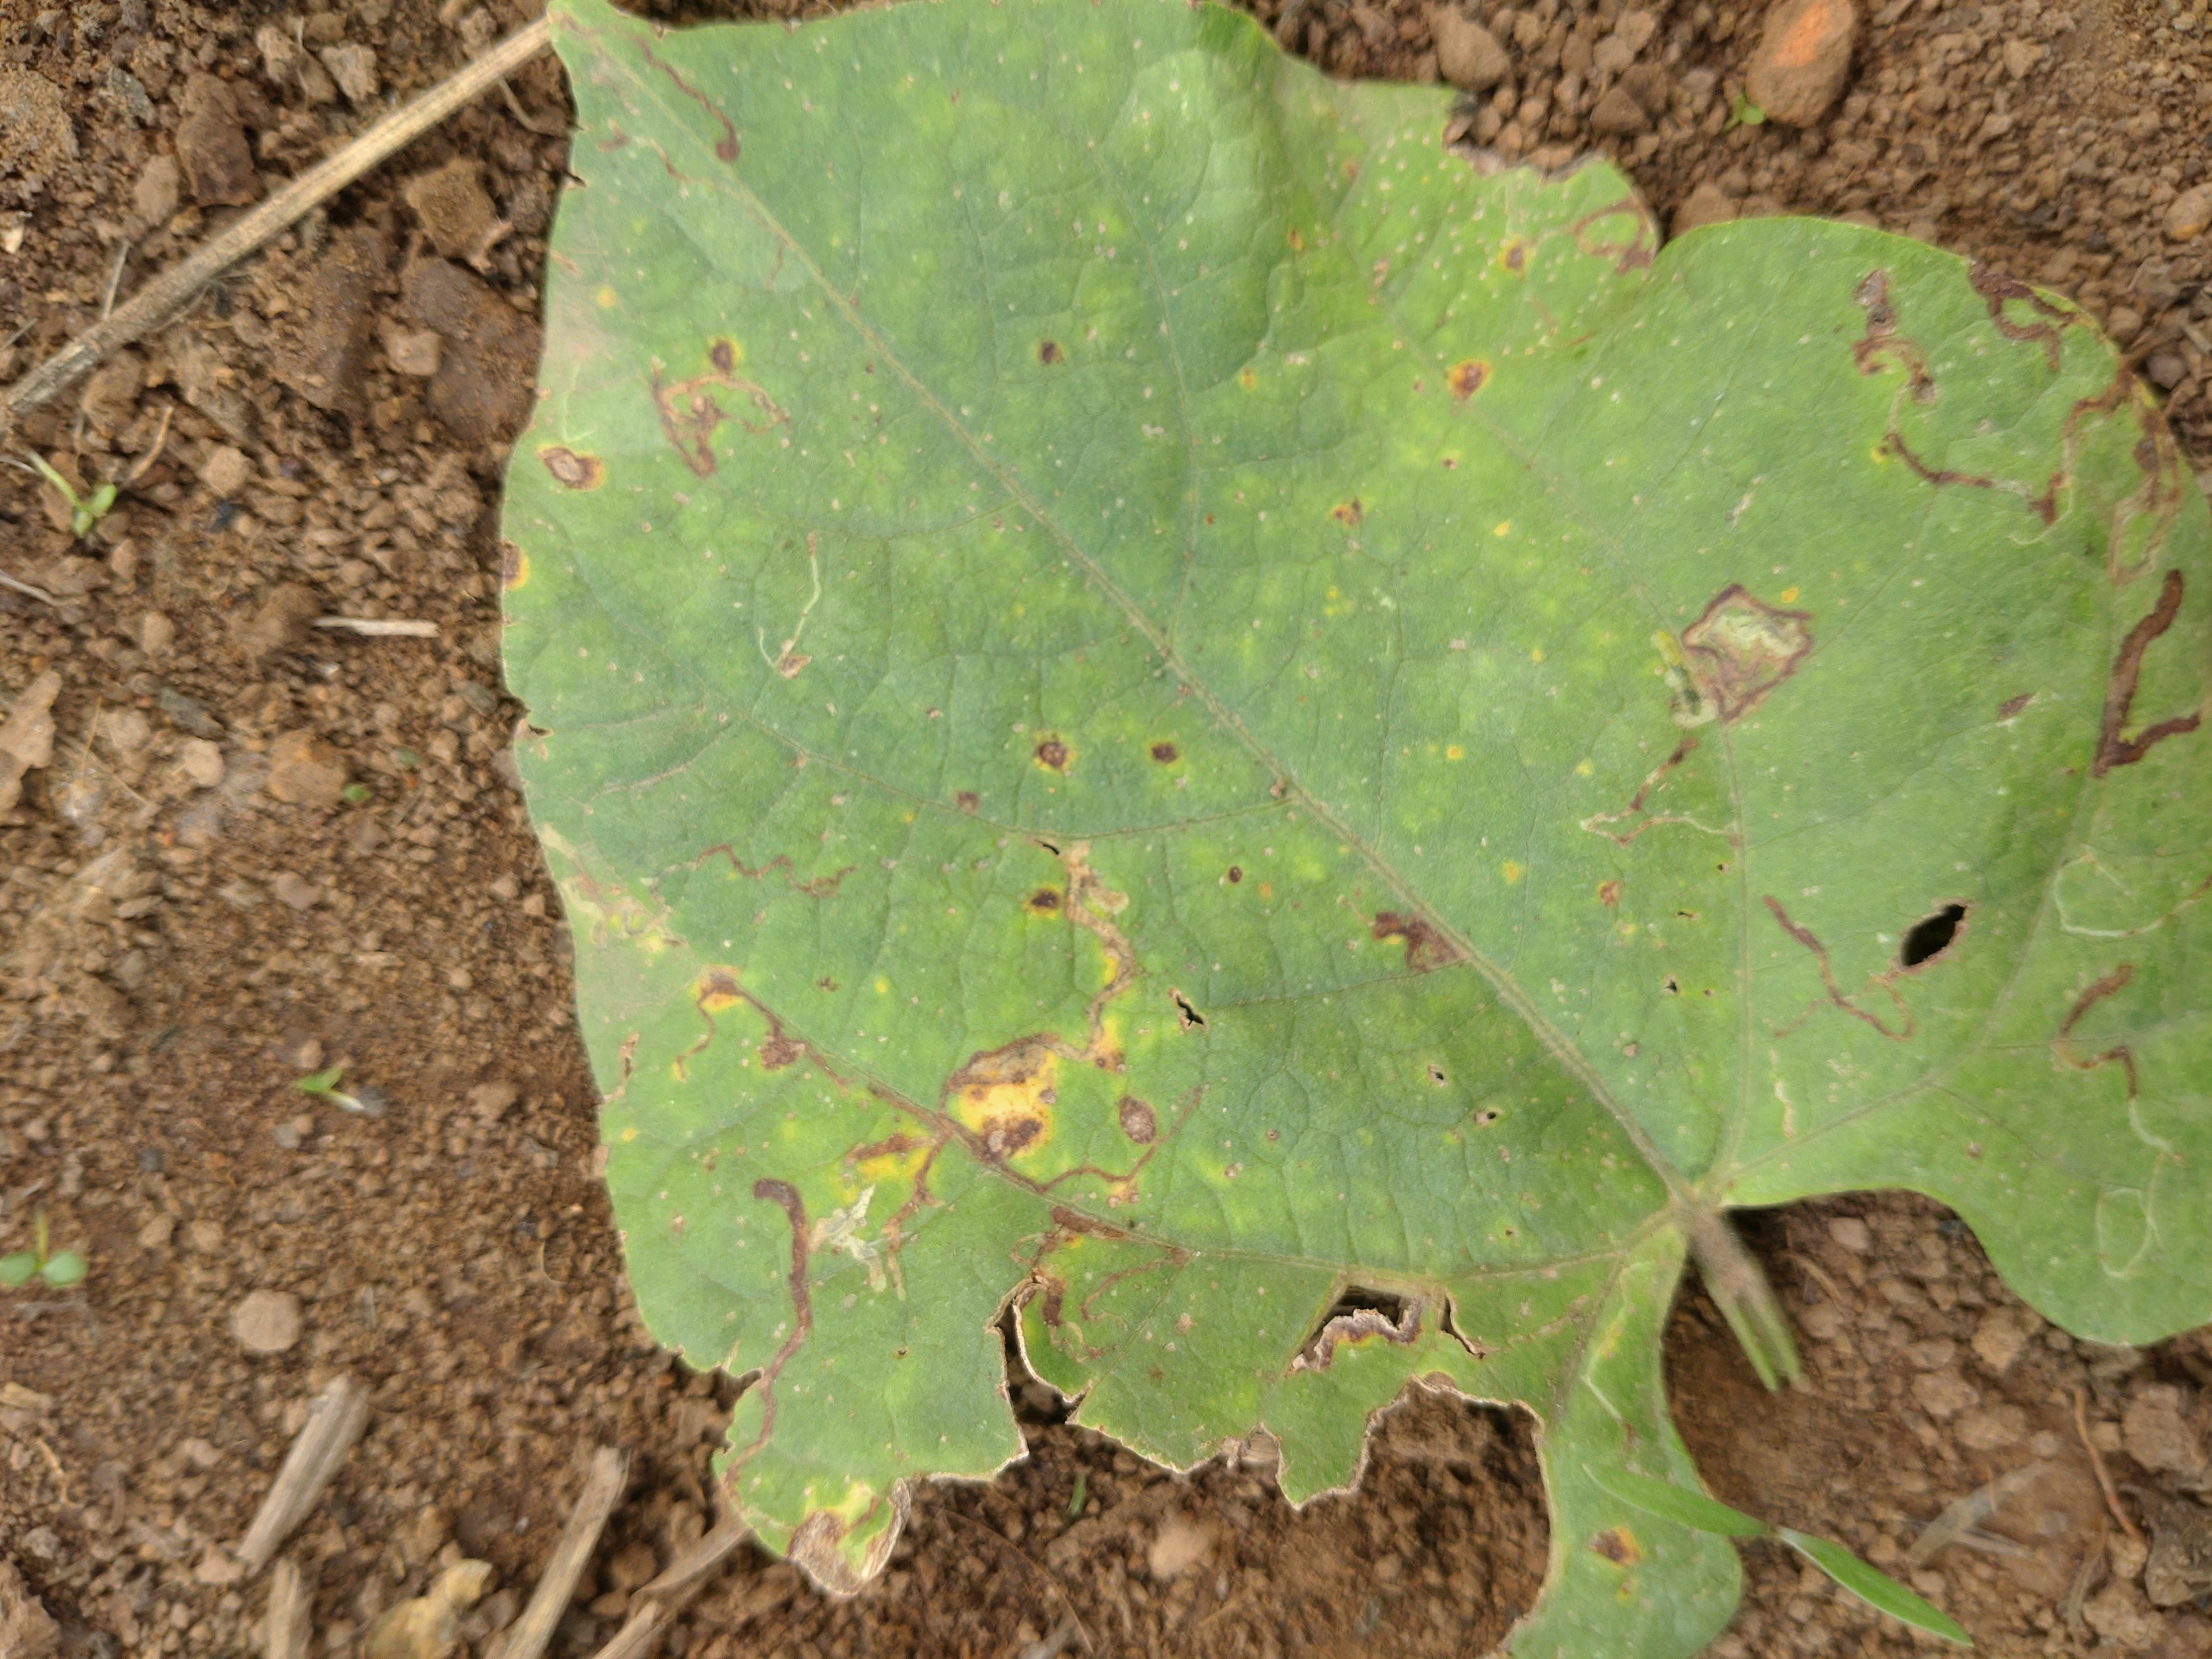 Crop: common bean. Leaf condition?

rust
